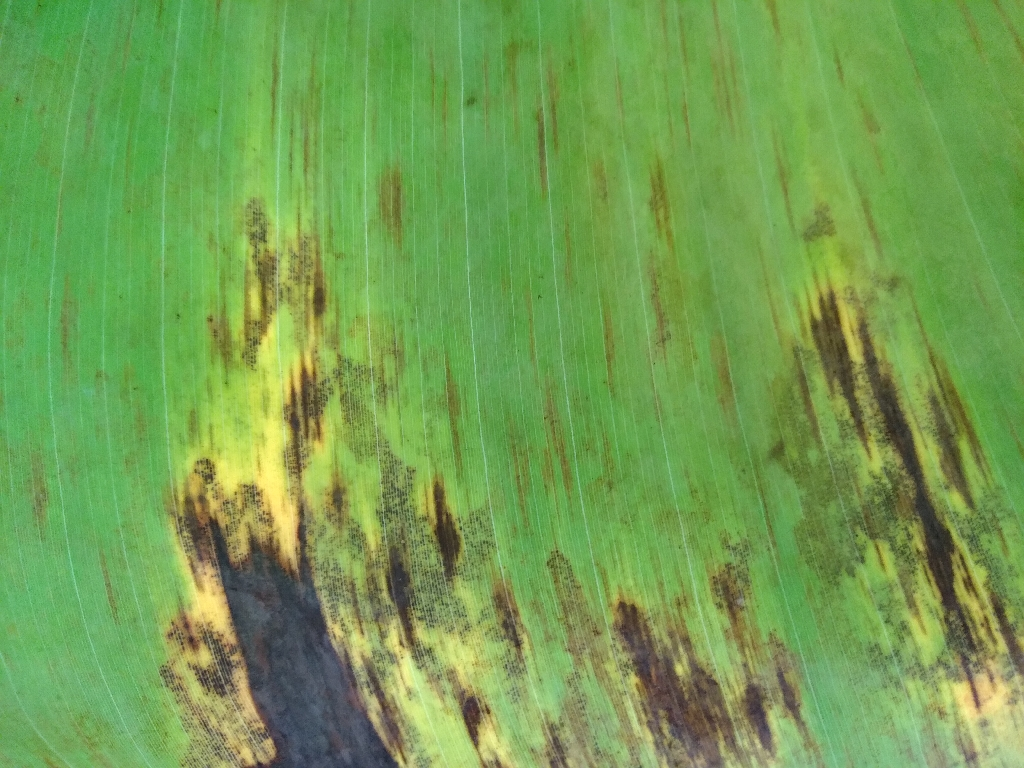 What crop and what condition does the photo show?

banana, black sigatoka
